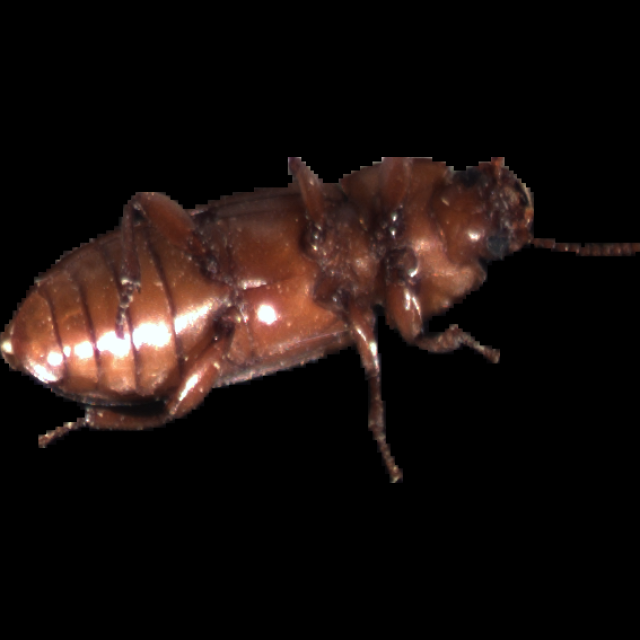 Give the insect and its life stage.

mealworm beetle
